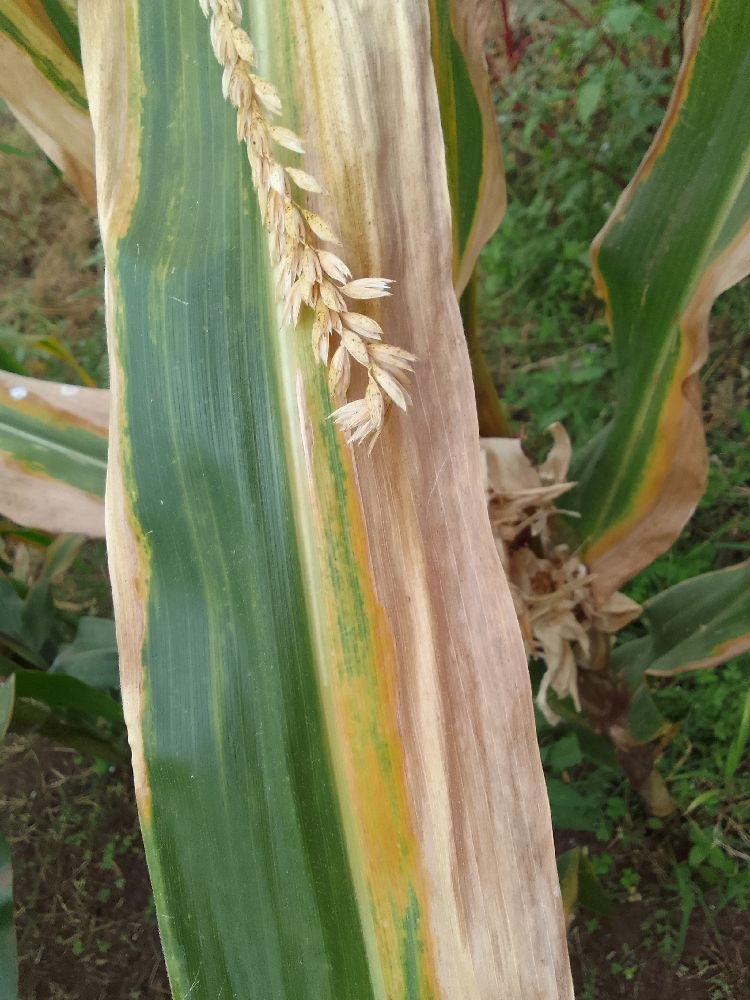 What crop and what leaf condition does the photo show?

maize, maize lethal necrosis
